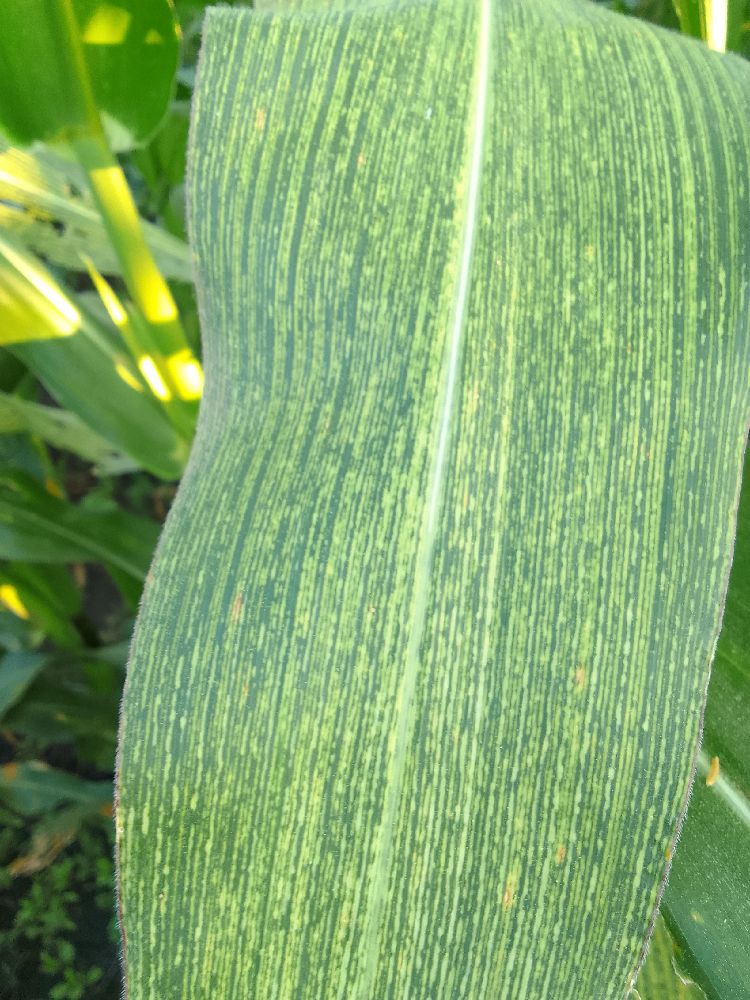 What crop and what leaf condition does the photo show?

maize, maize streak virus
